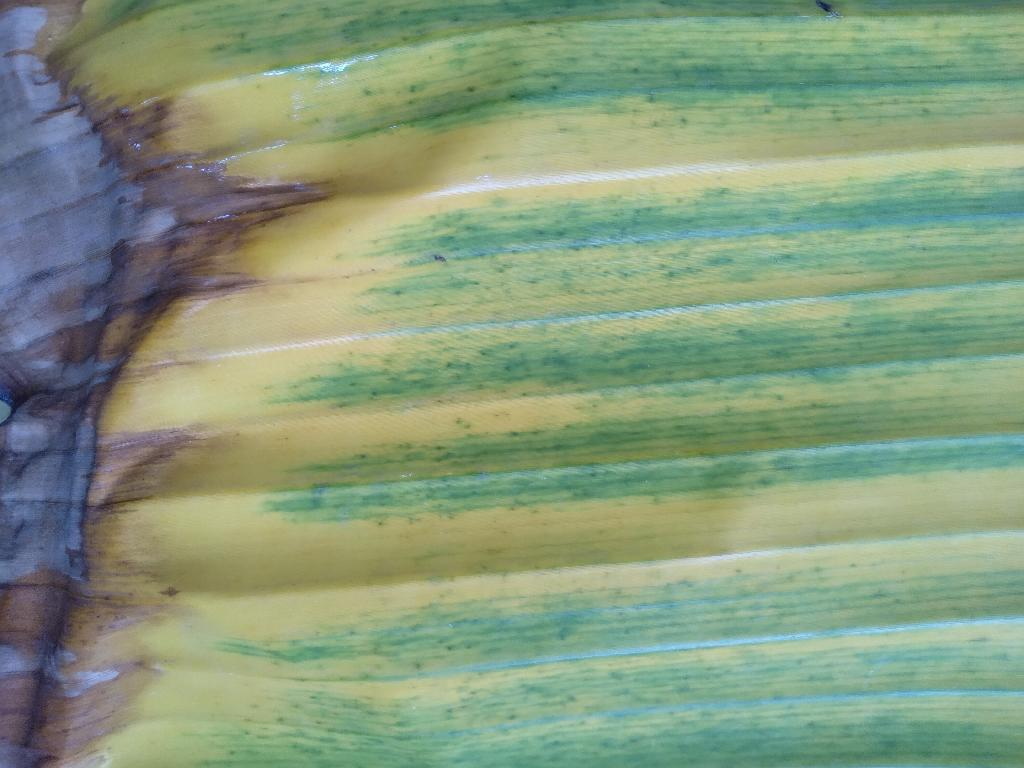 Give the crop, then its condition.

banana, fusarium wilt race 1
